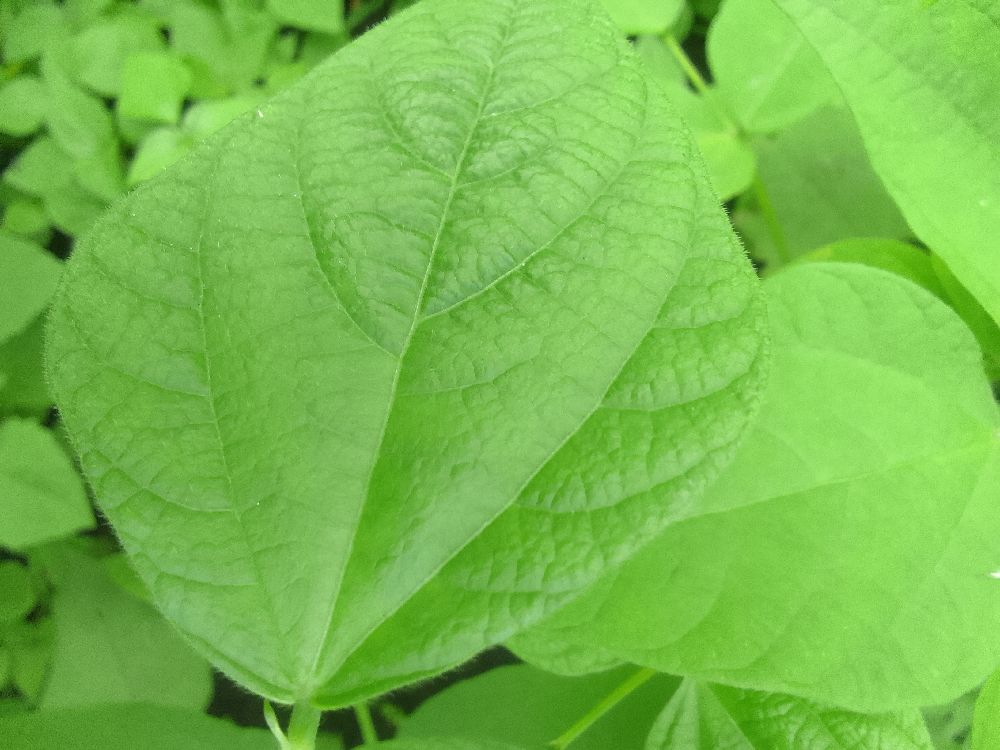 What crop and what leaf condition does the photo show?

common bean, healthy
